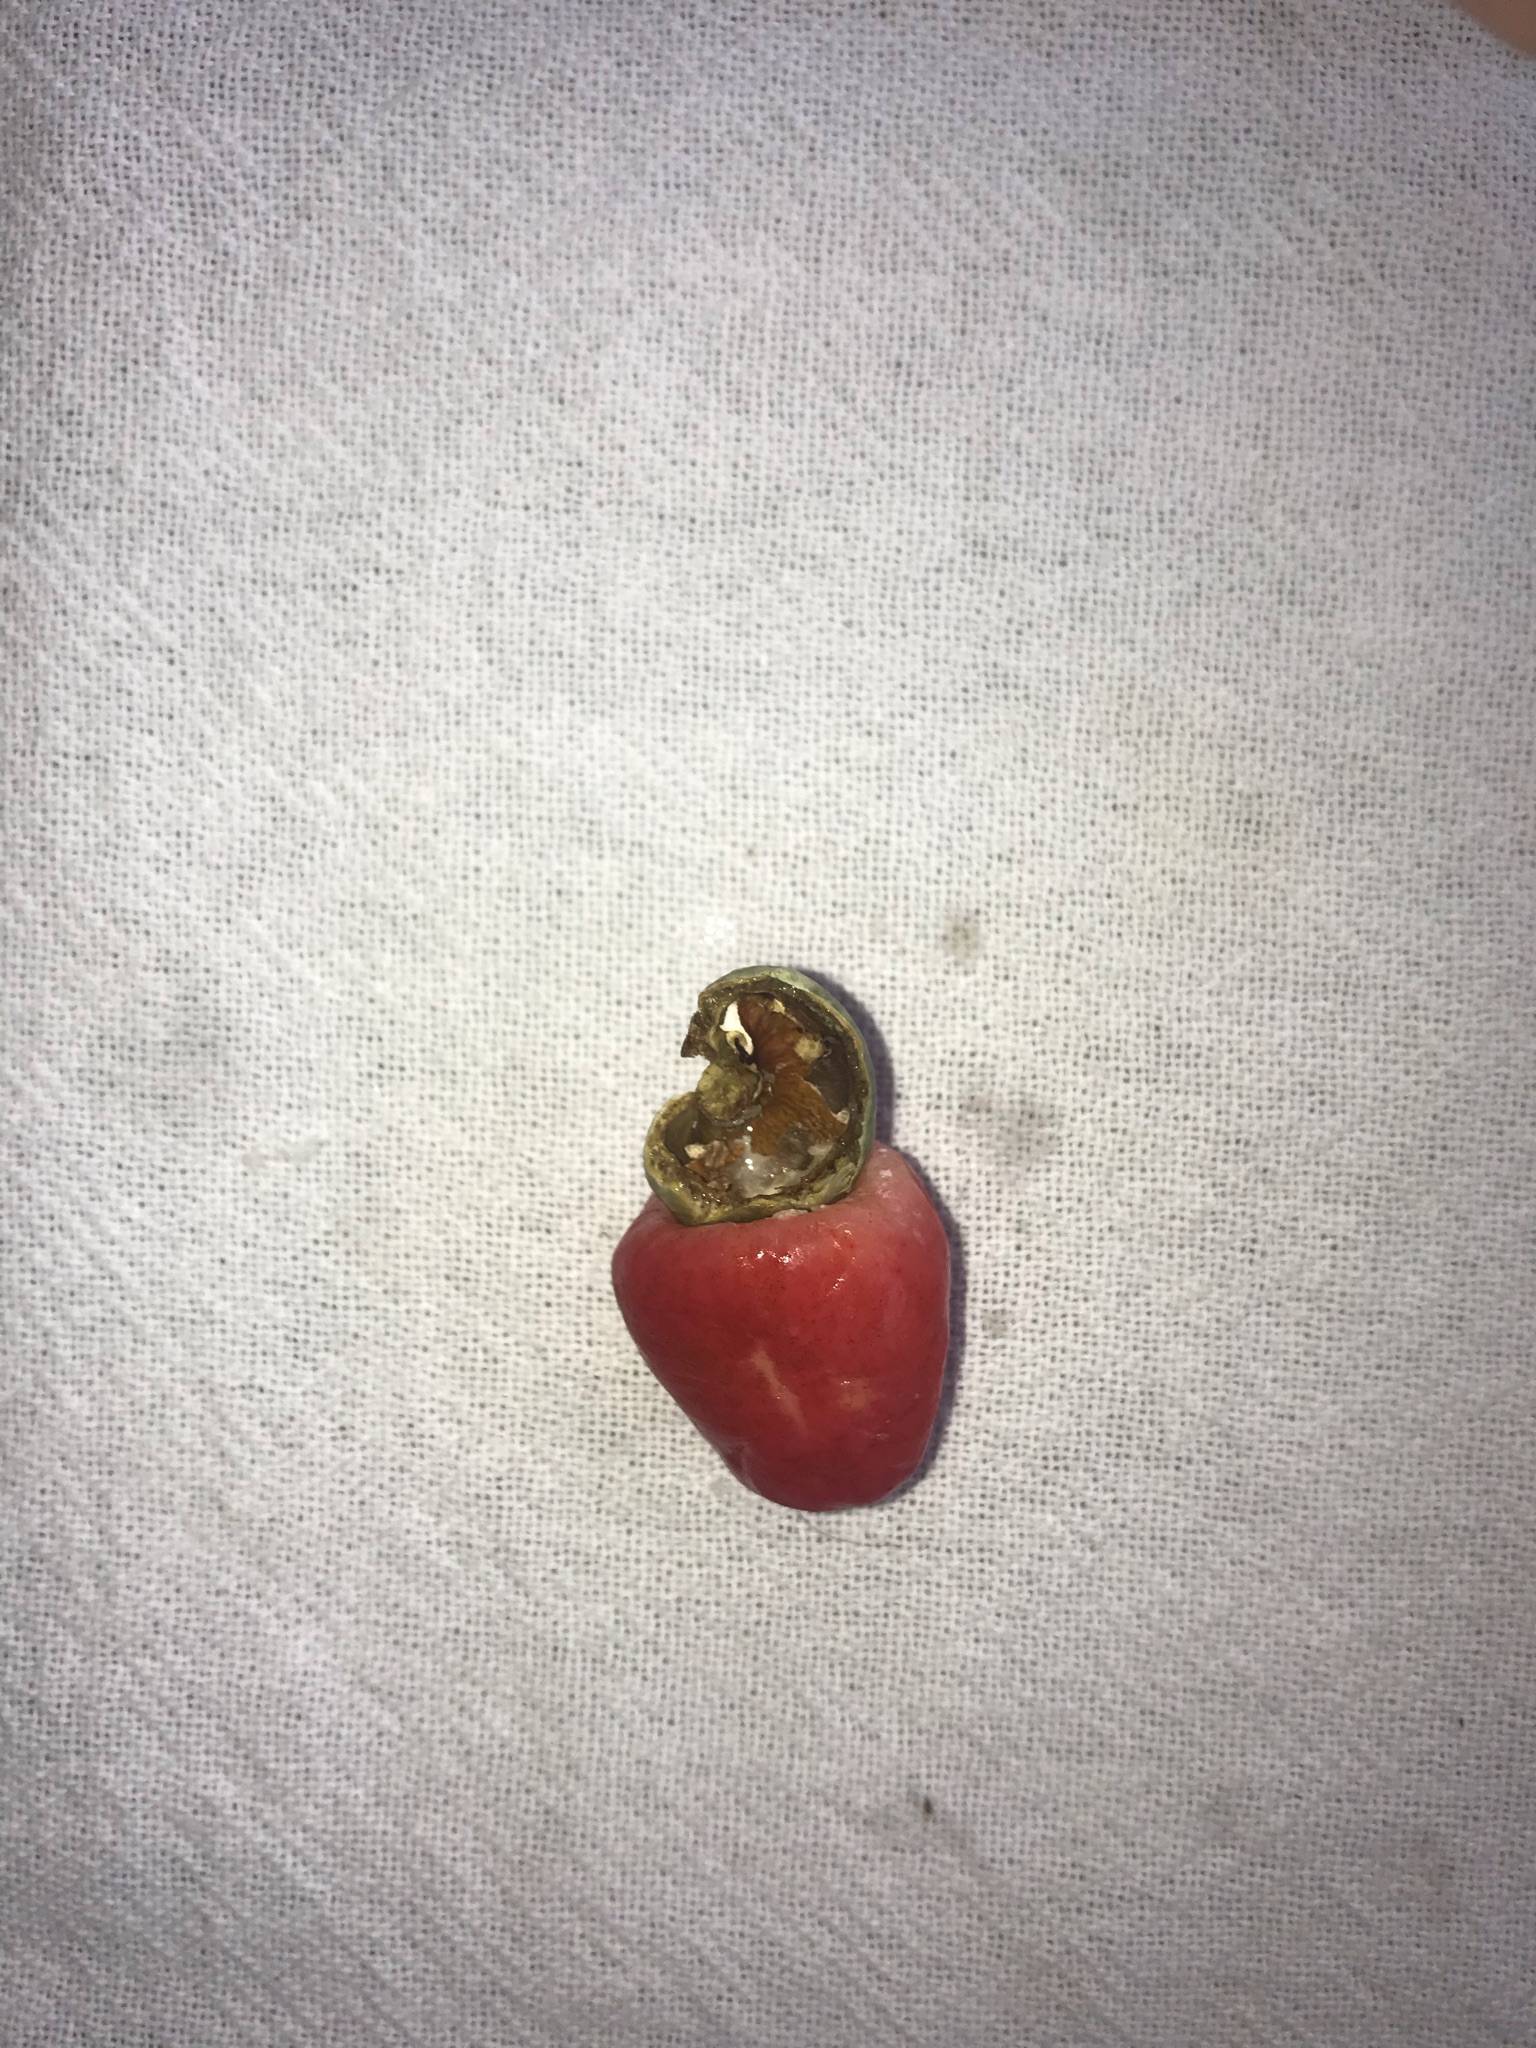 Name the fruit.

caju vermelho
